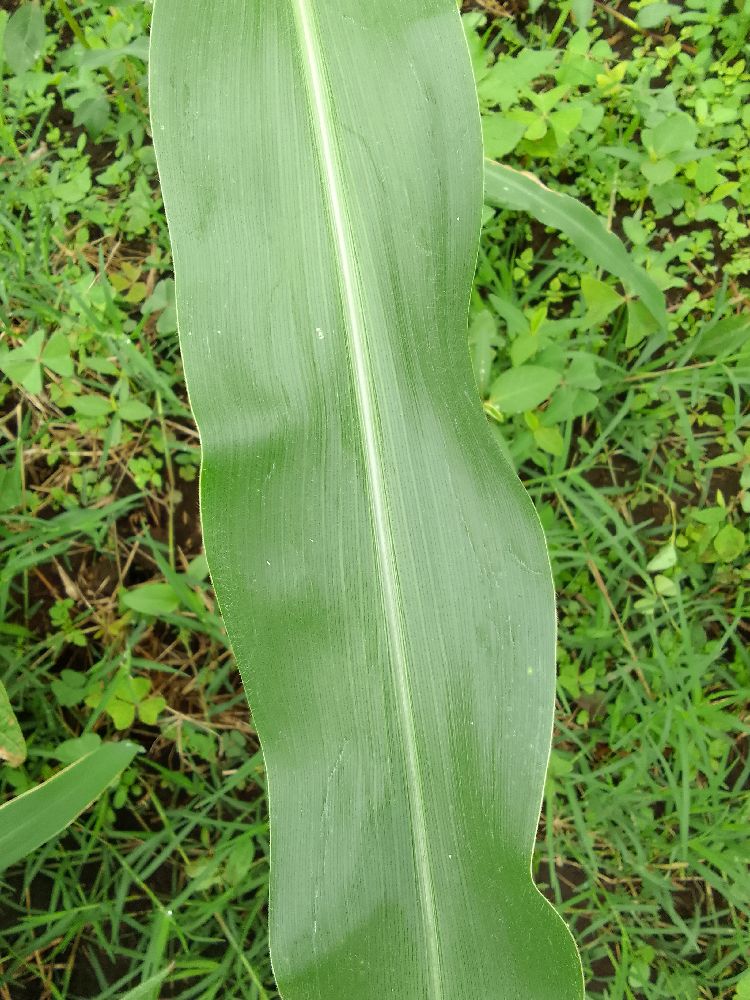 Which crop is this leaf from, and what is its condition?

maize, healthy
